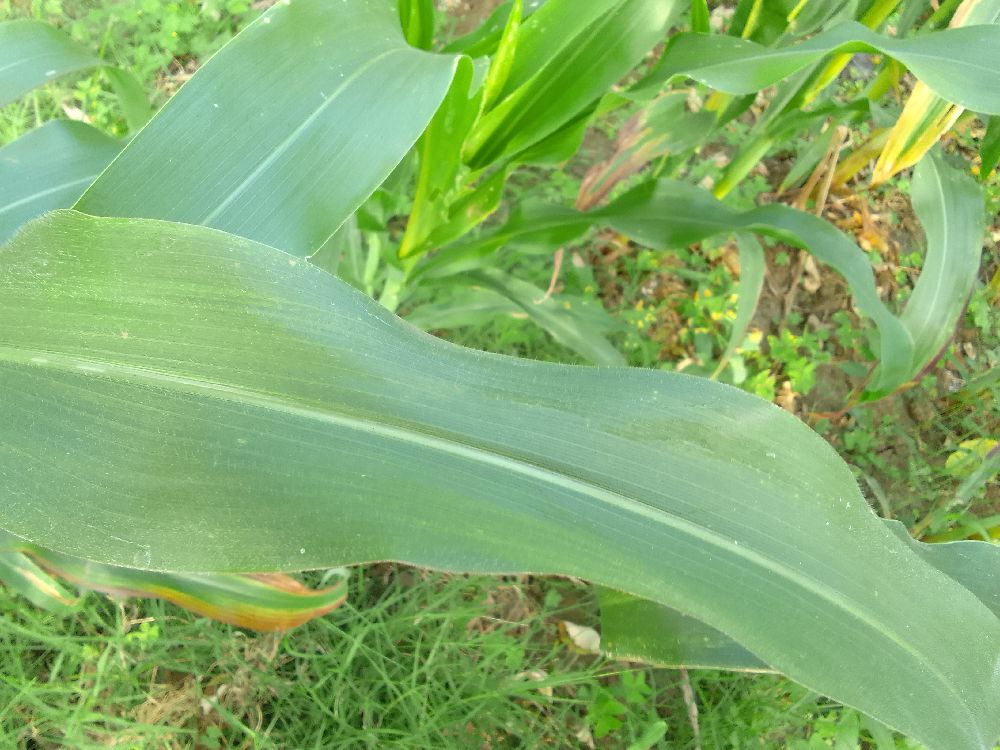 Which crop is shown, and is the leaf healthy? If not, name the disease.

maize, healthy
